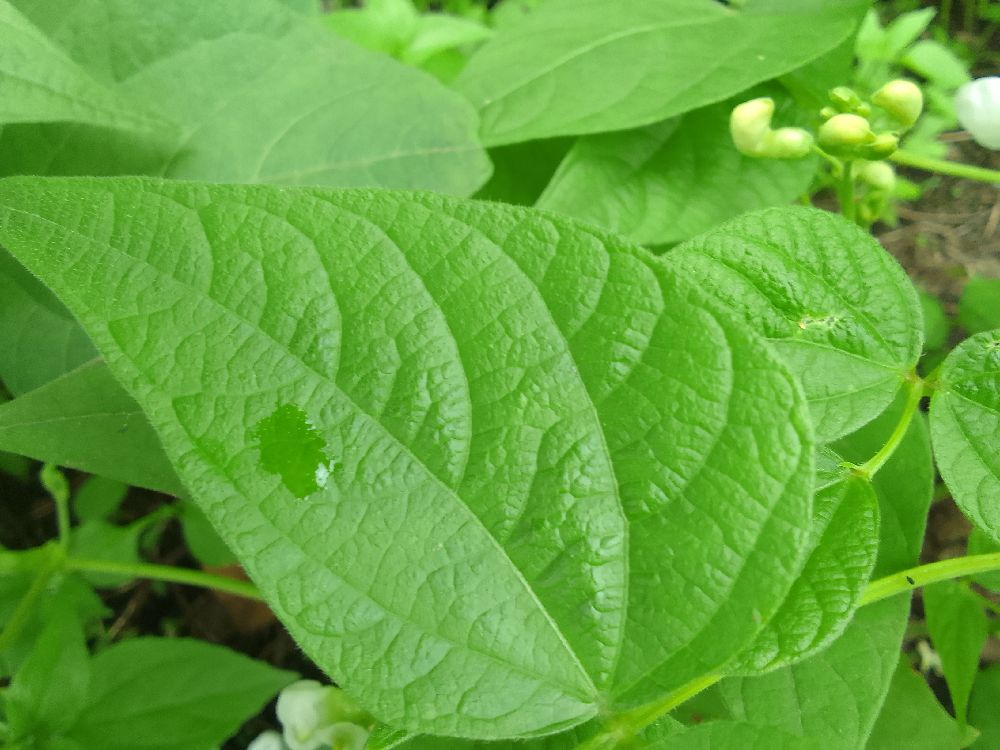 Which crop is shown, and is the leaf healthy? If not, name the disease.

common bean, healthy
